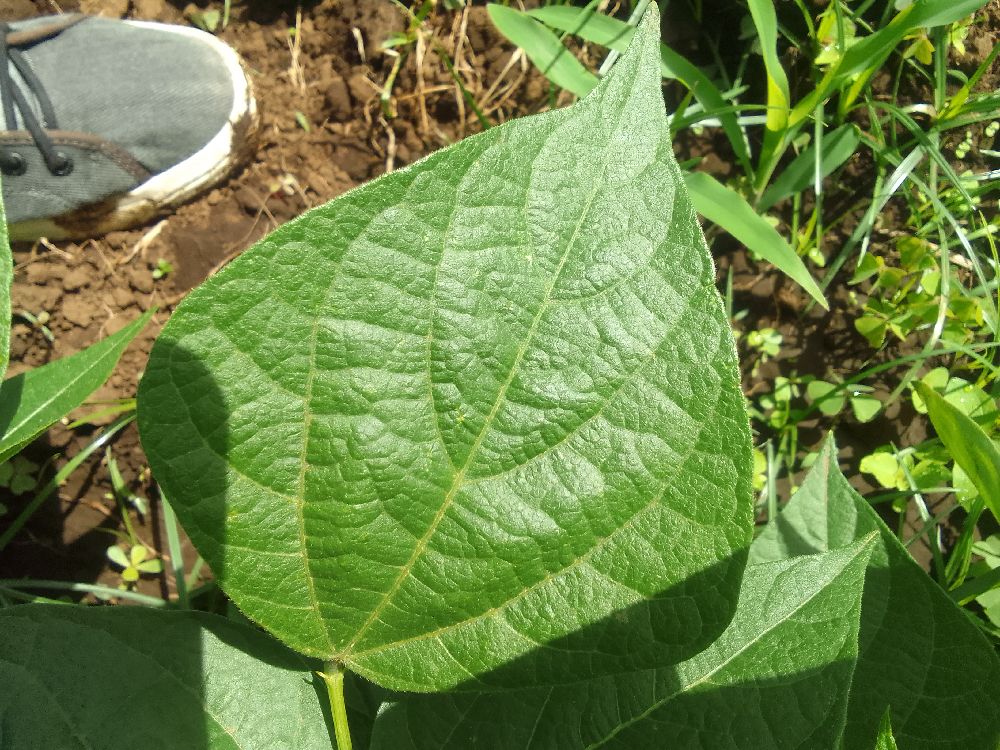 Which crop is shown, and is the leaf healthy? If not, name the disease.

common bean, healthy
